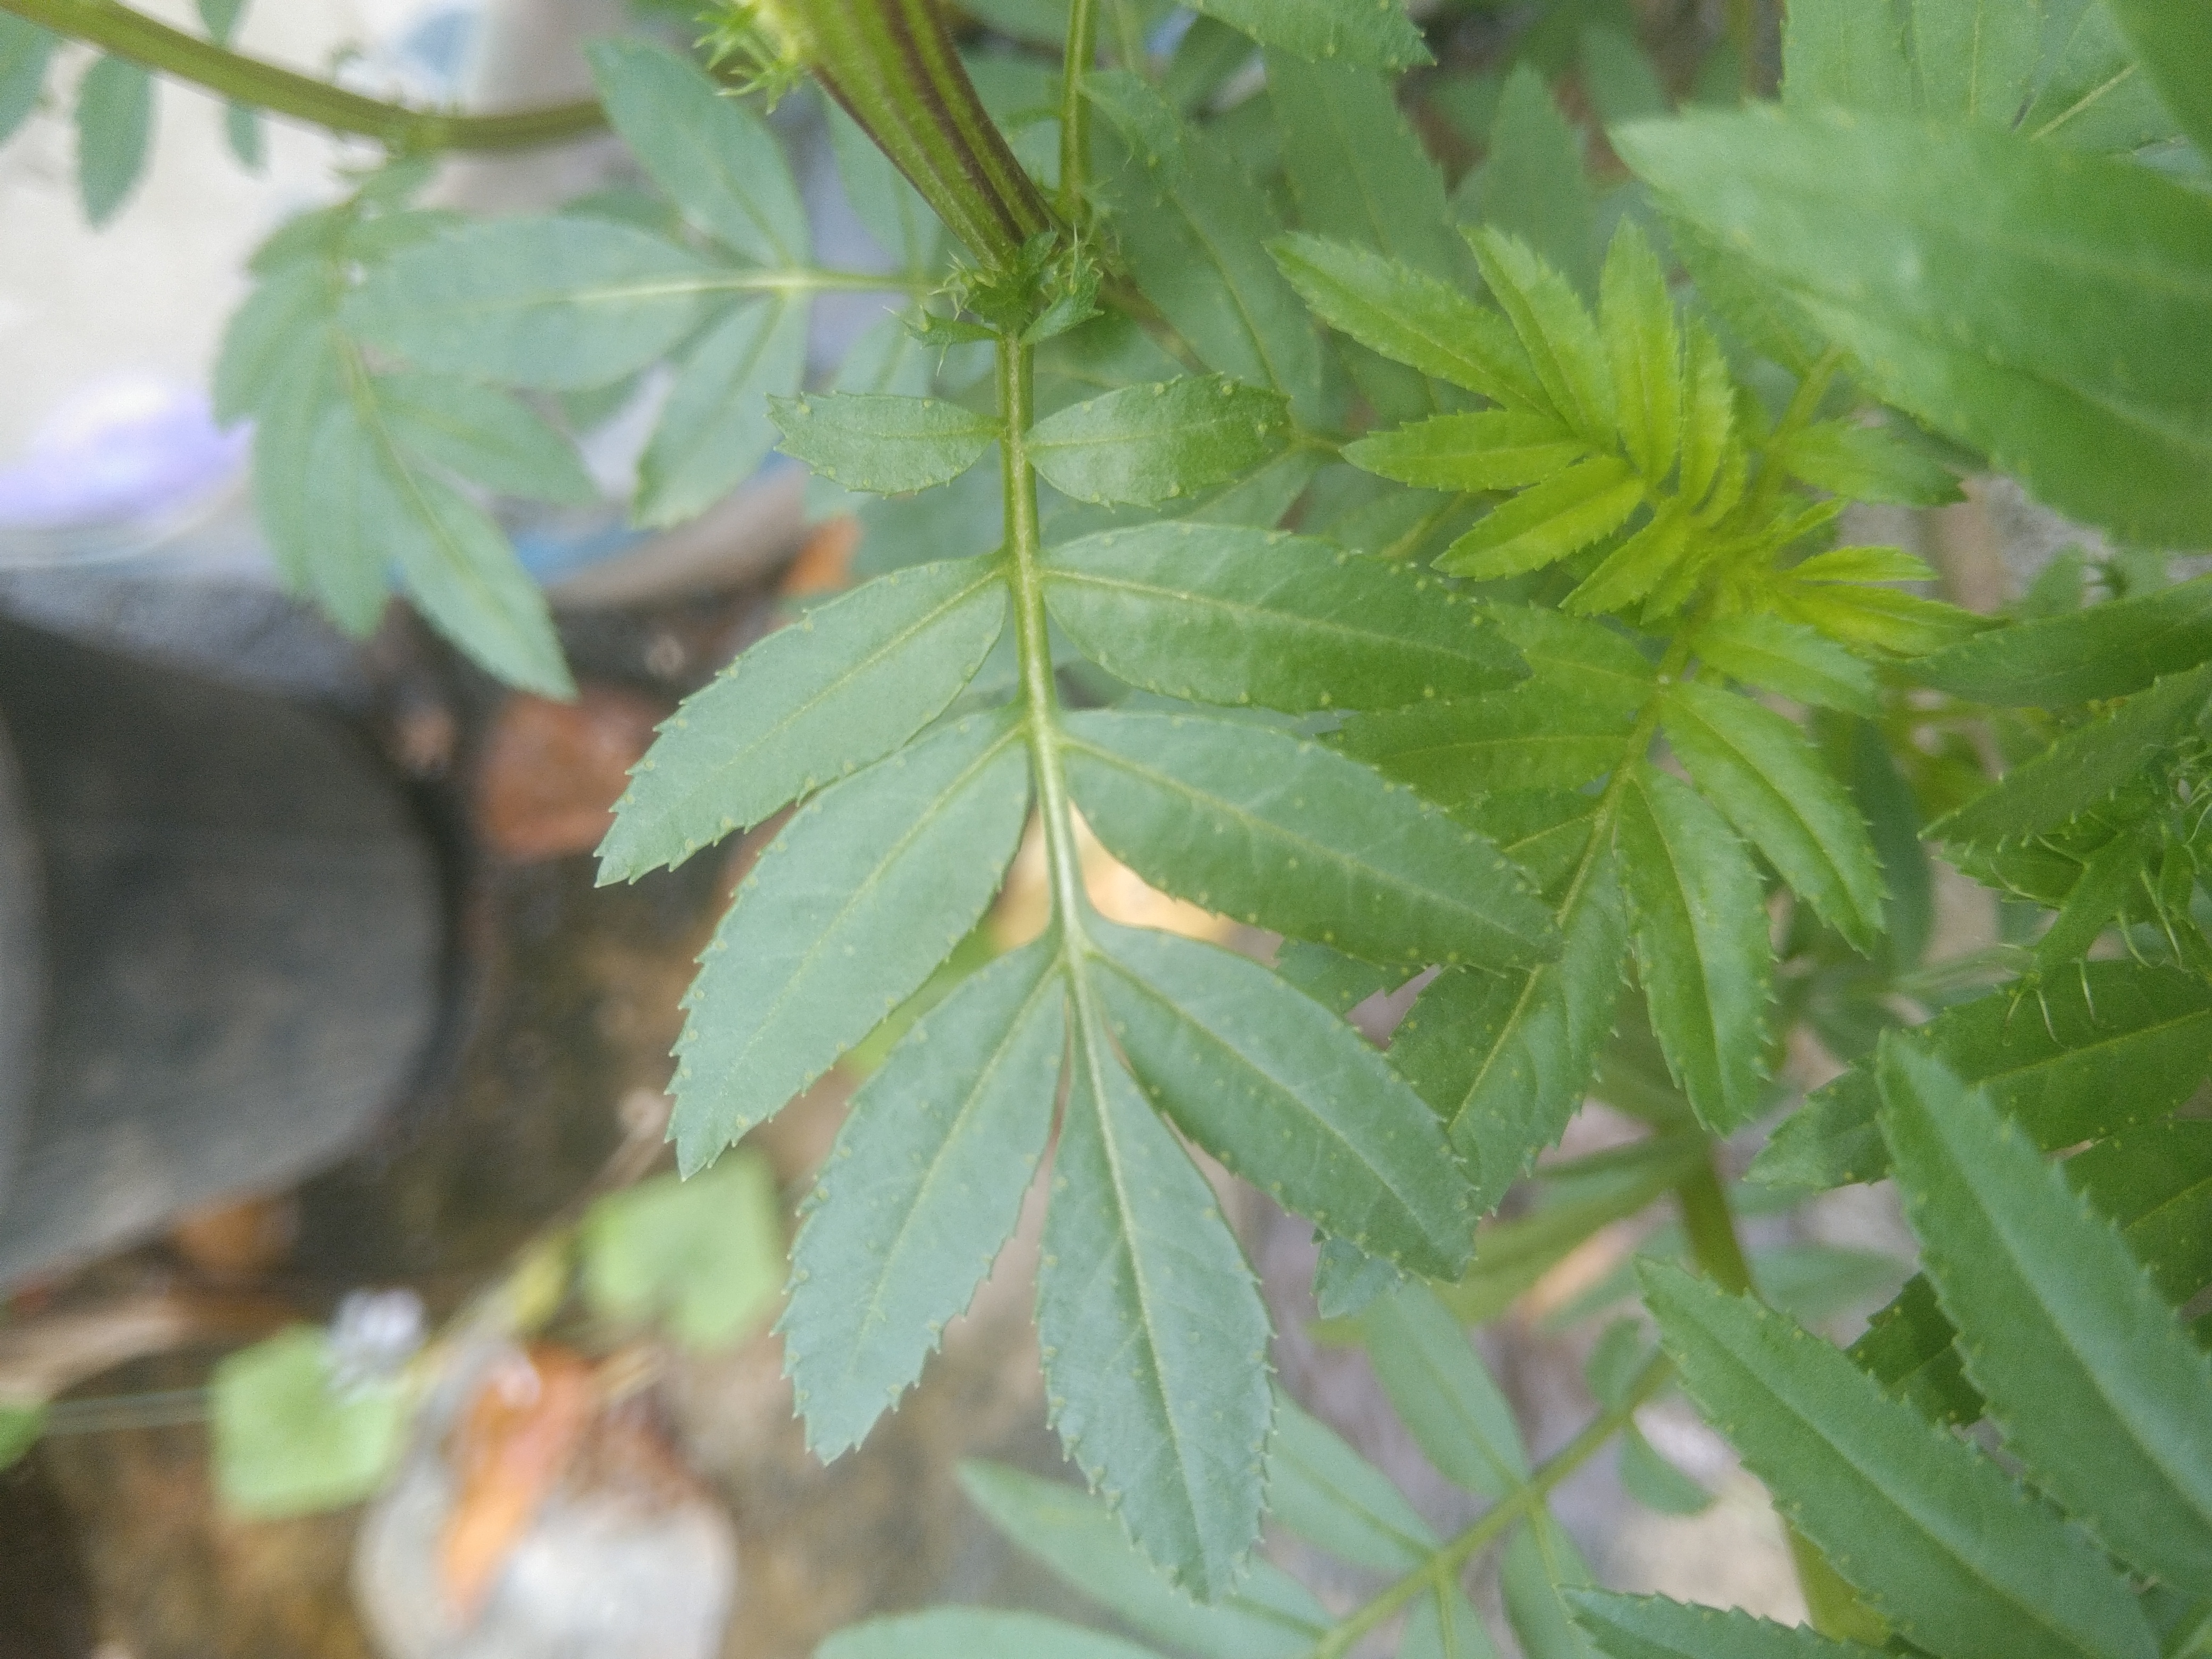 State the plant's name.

marigold
